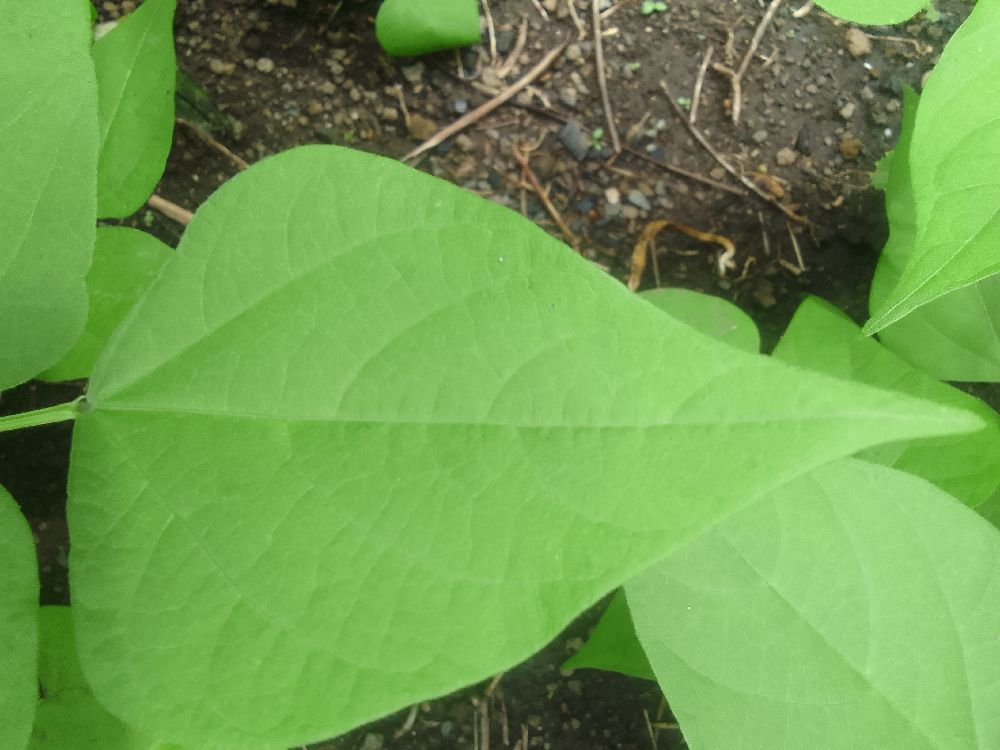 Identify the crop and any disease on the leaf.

common bean, healthy
